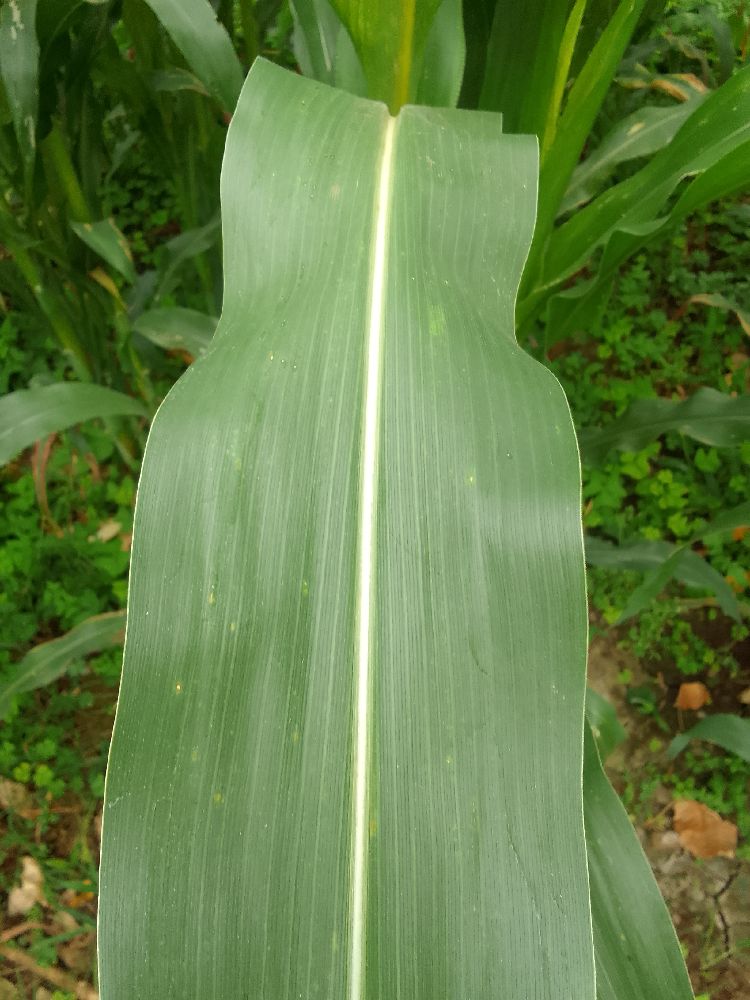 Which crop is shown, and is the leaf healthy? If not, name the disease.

maize, healthy
